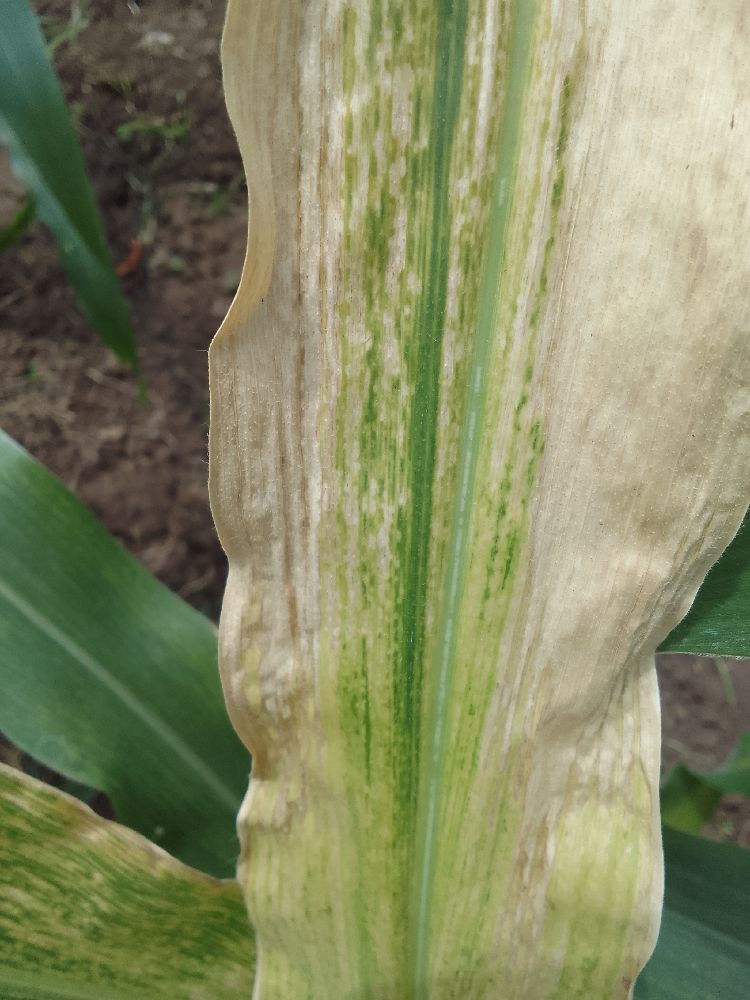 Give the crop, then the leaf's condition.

maize, maize lethal necrosis
